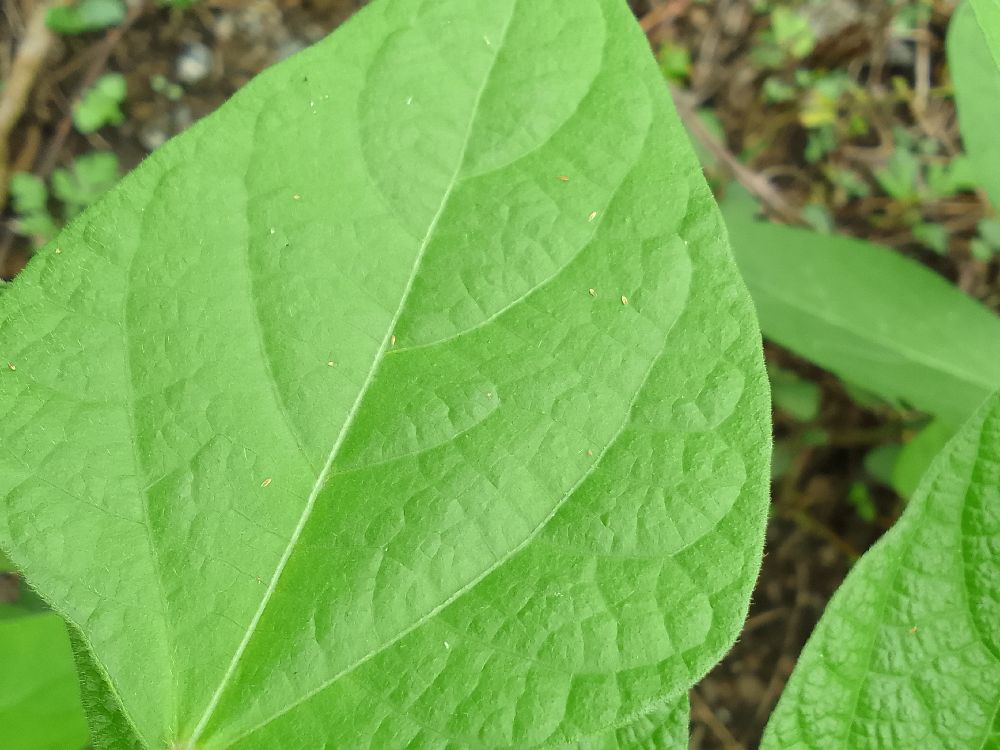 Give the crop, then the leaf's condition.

common bean, healthy
